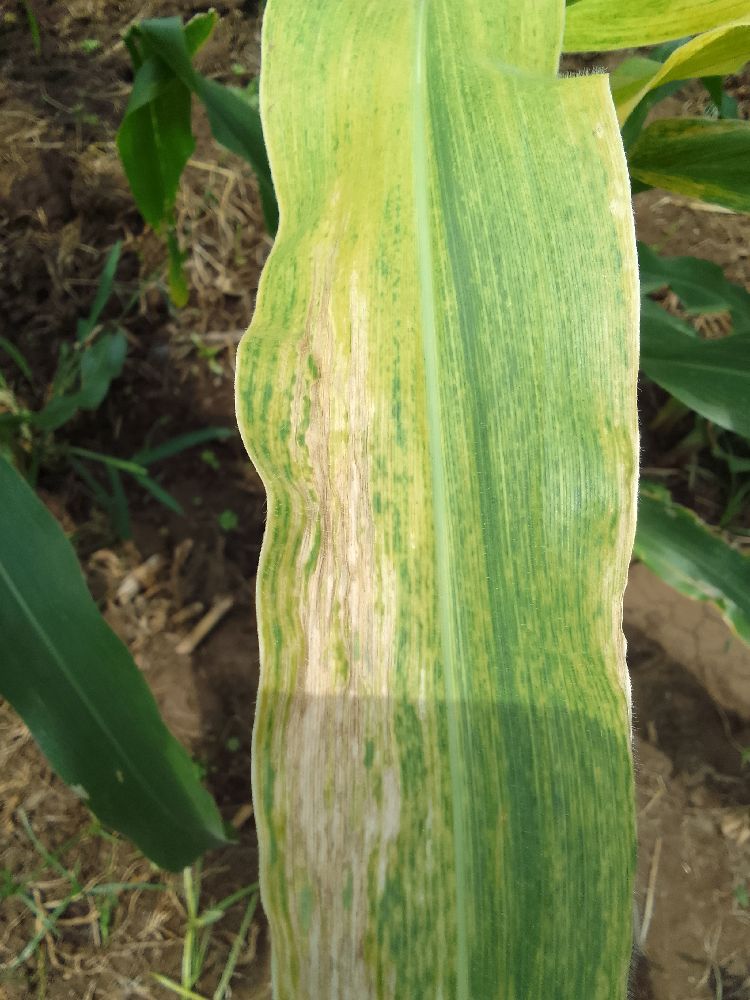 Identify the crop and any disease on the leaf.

maize, maize lethal necrosis
